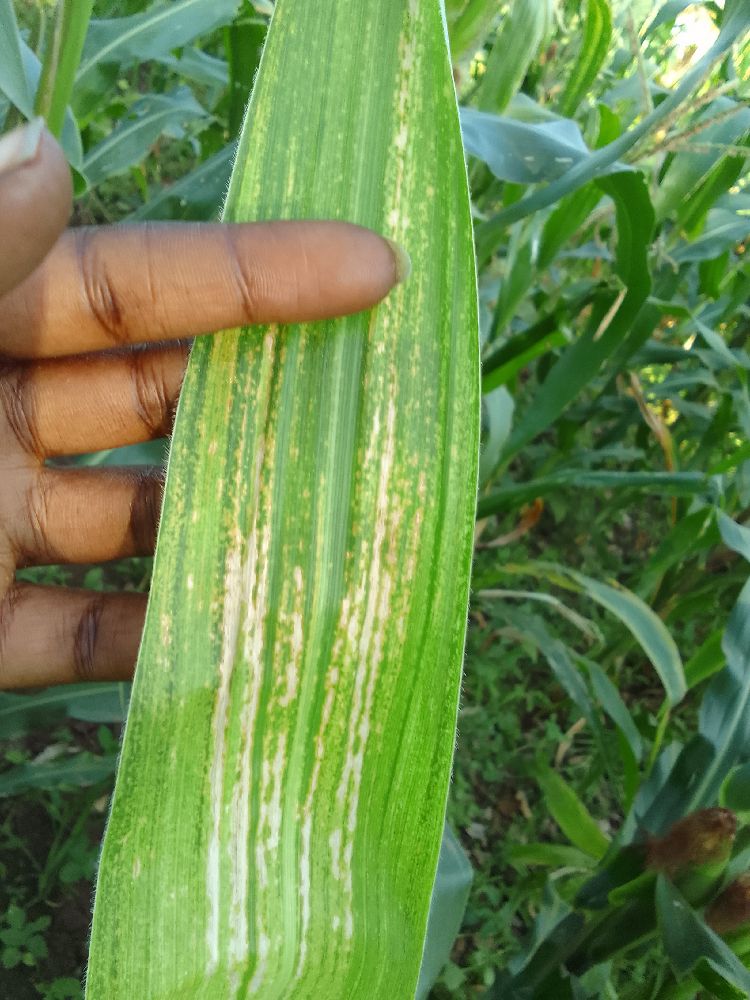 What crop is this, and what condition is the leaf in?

maize, maize lethal necrosis
